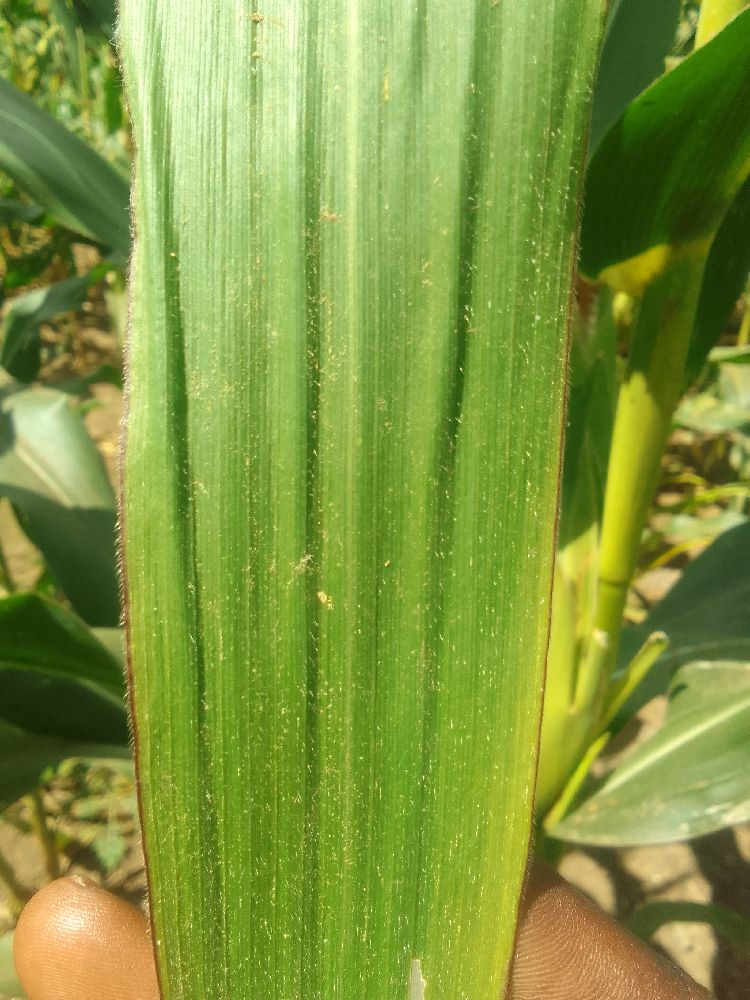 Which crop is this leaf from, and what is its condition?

maize, healthy
